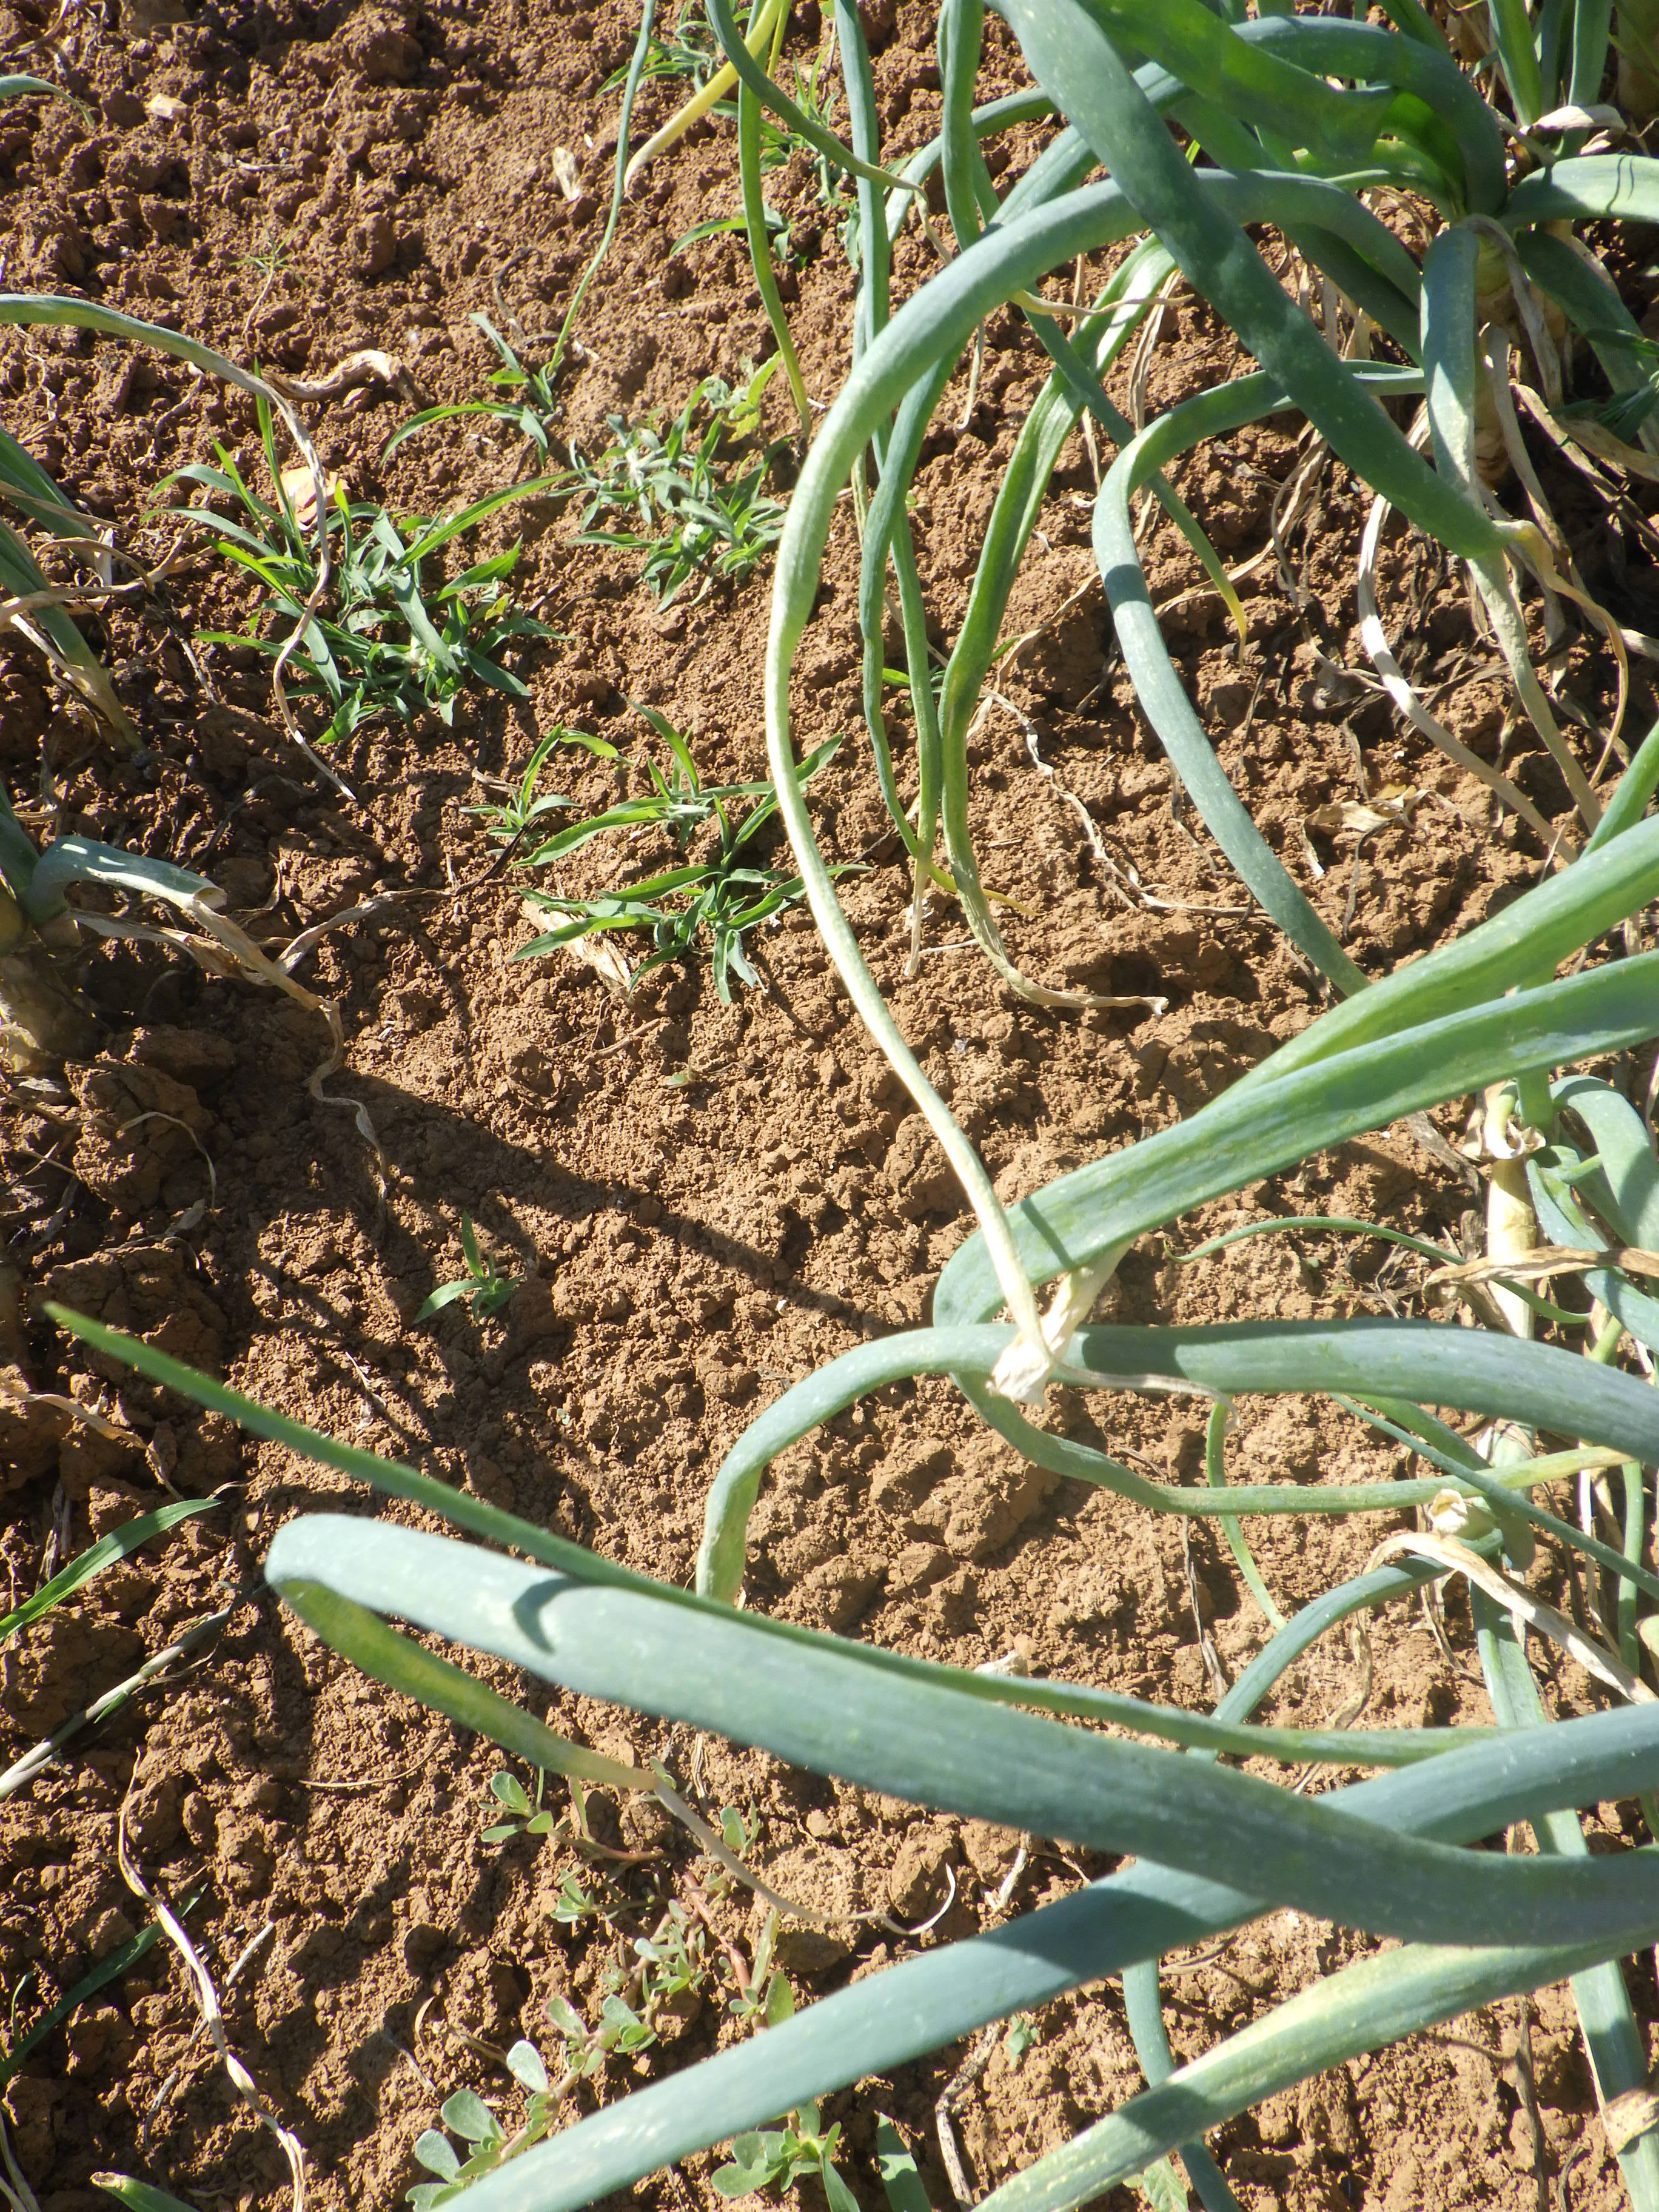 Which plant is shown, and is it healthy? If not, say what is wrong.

onion, downy mildew, weeds
